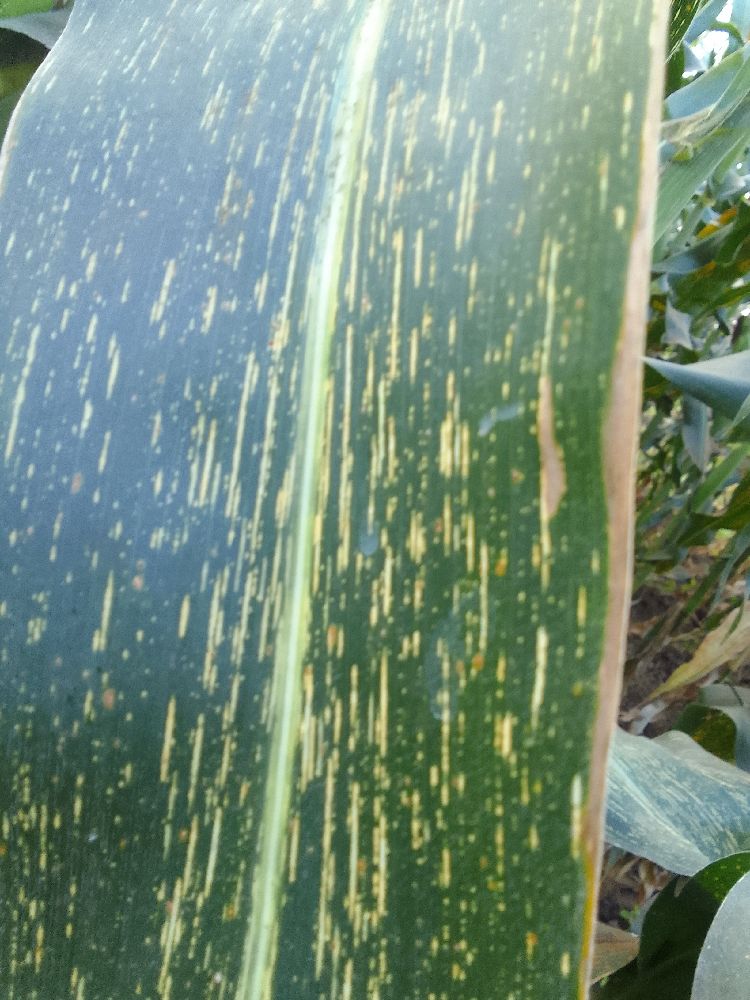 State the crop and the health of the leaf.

maize, maize streak virus
